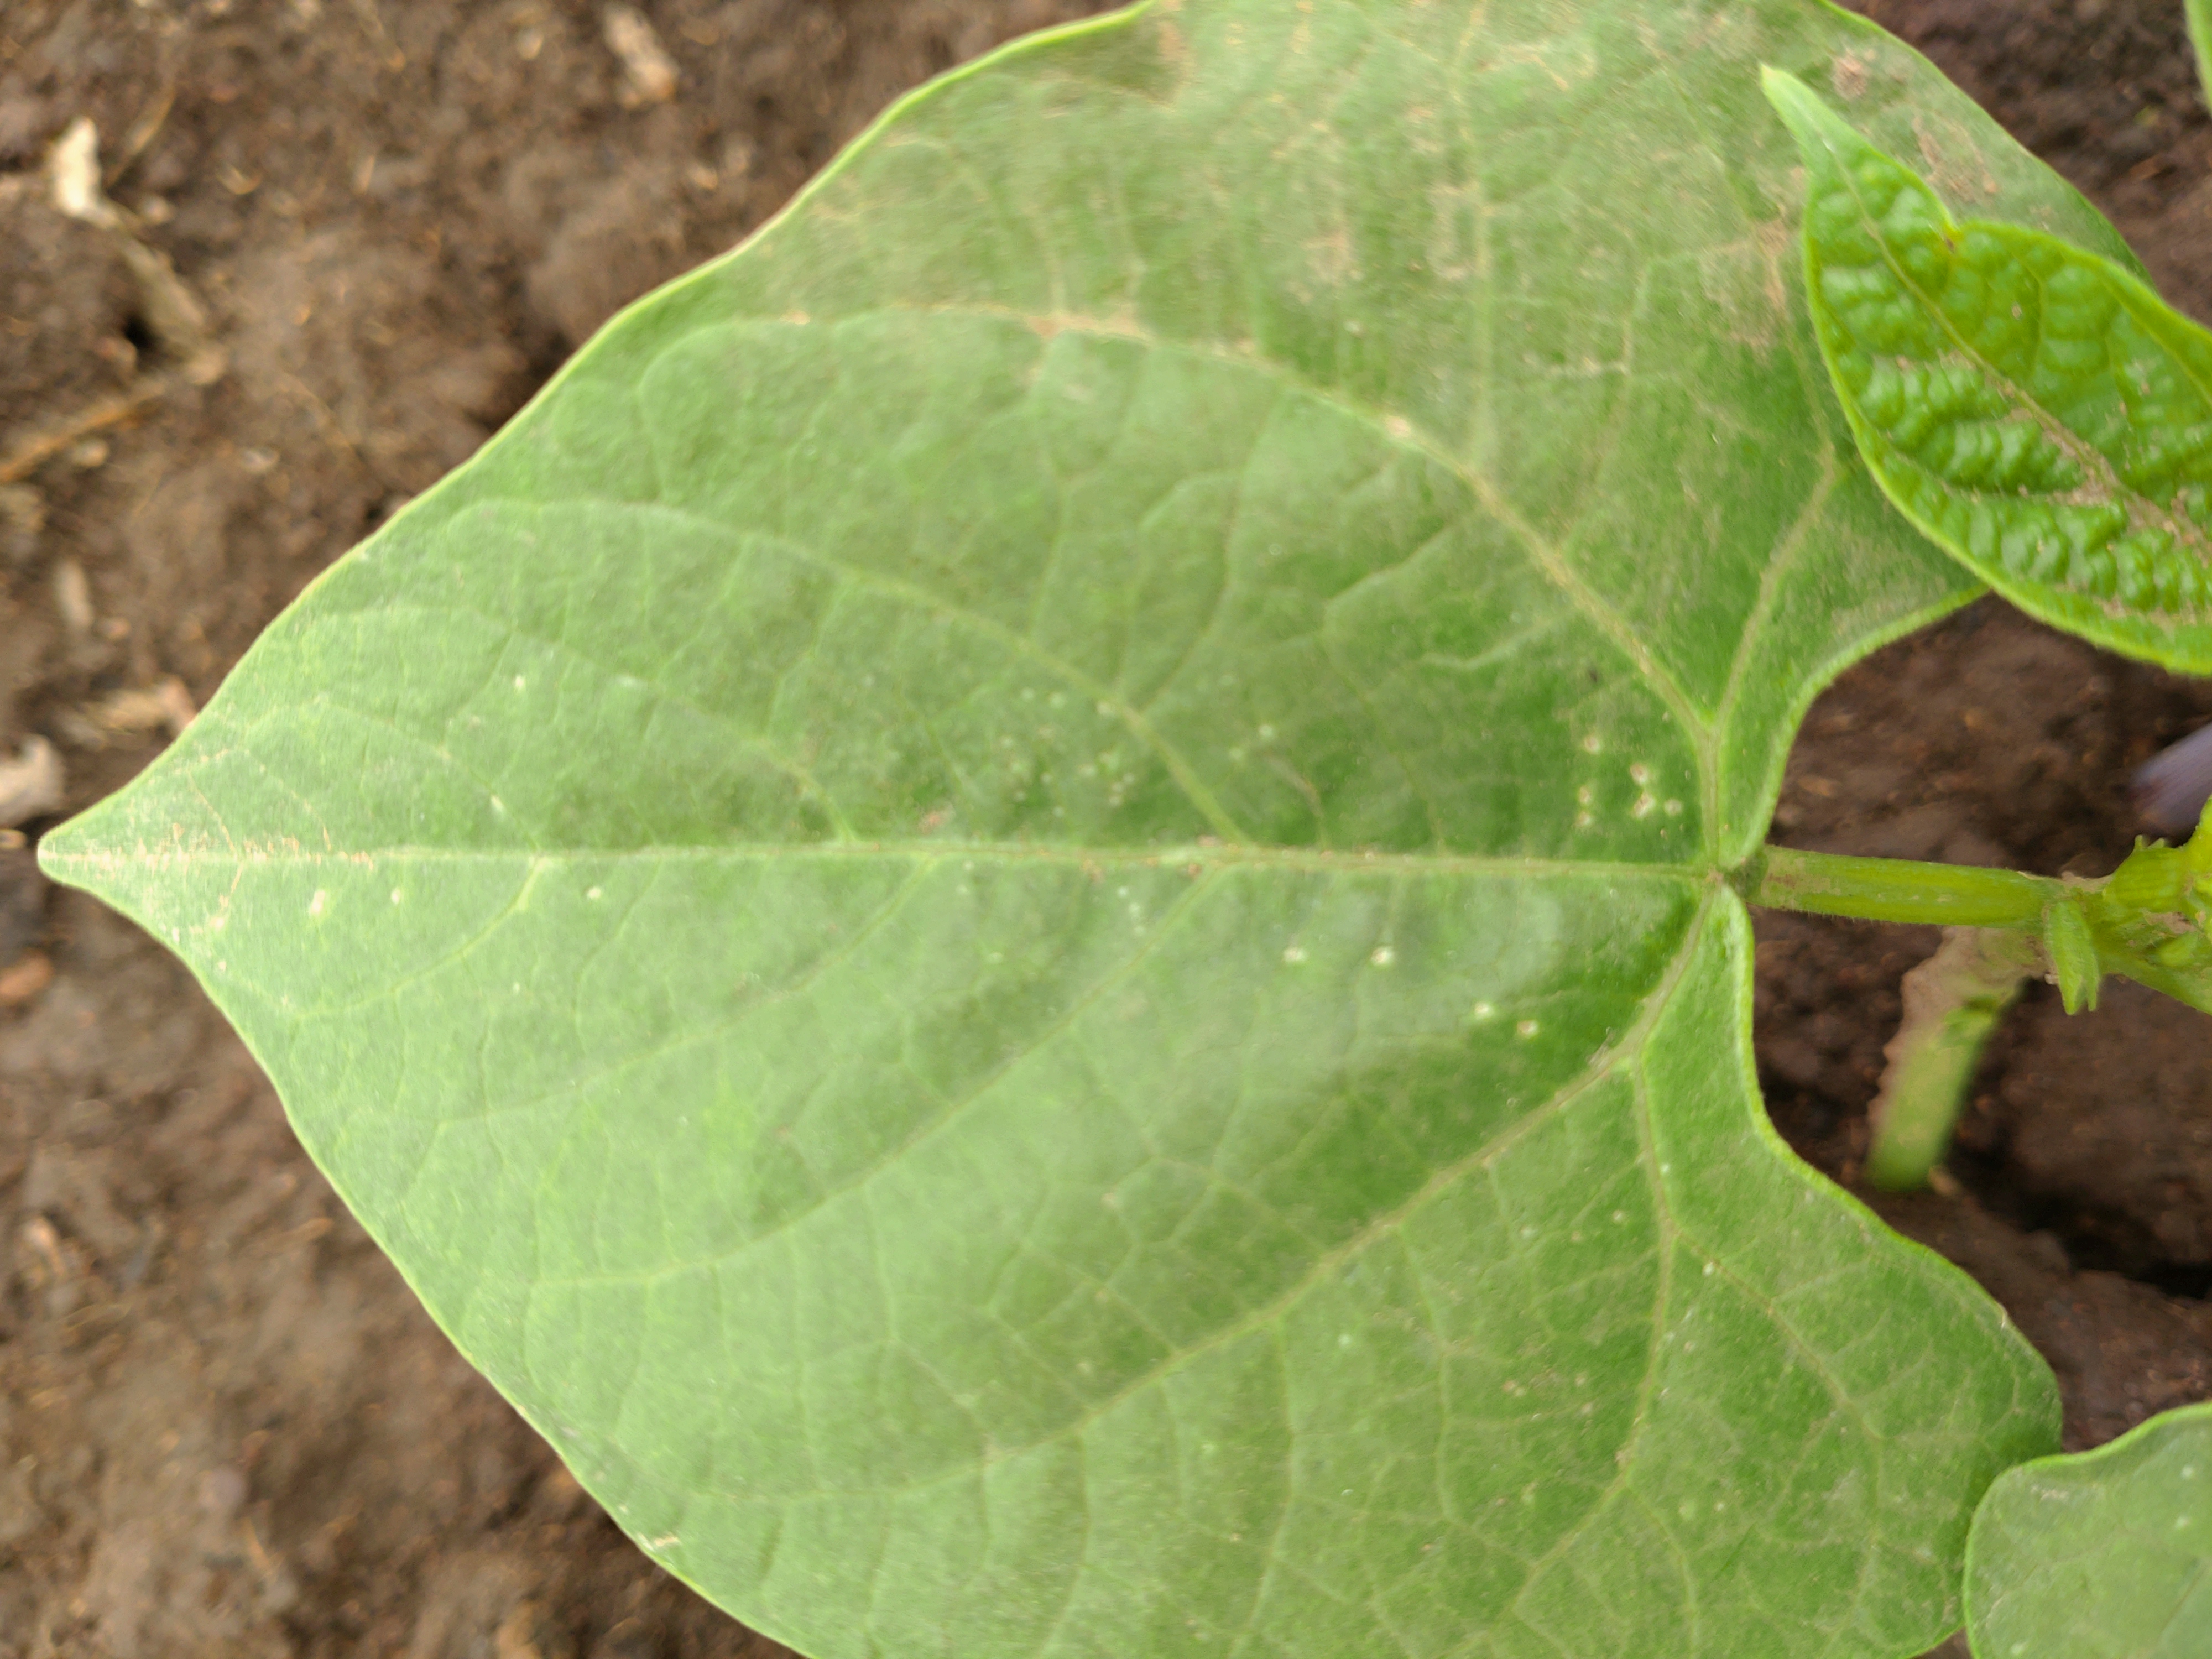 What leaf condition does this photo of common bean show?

healthy
